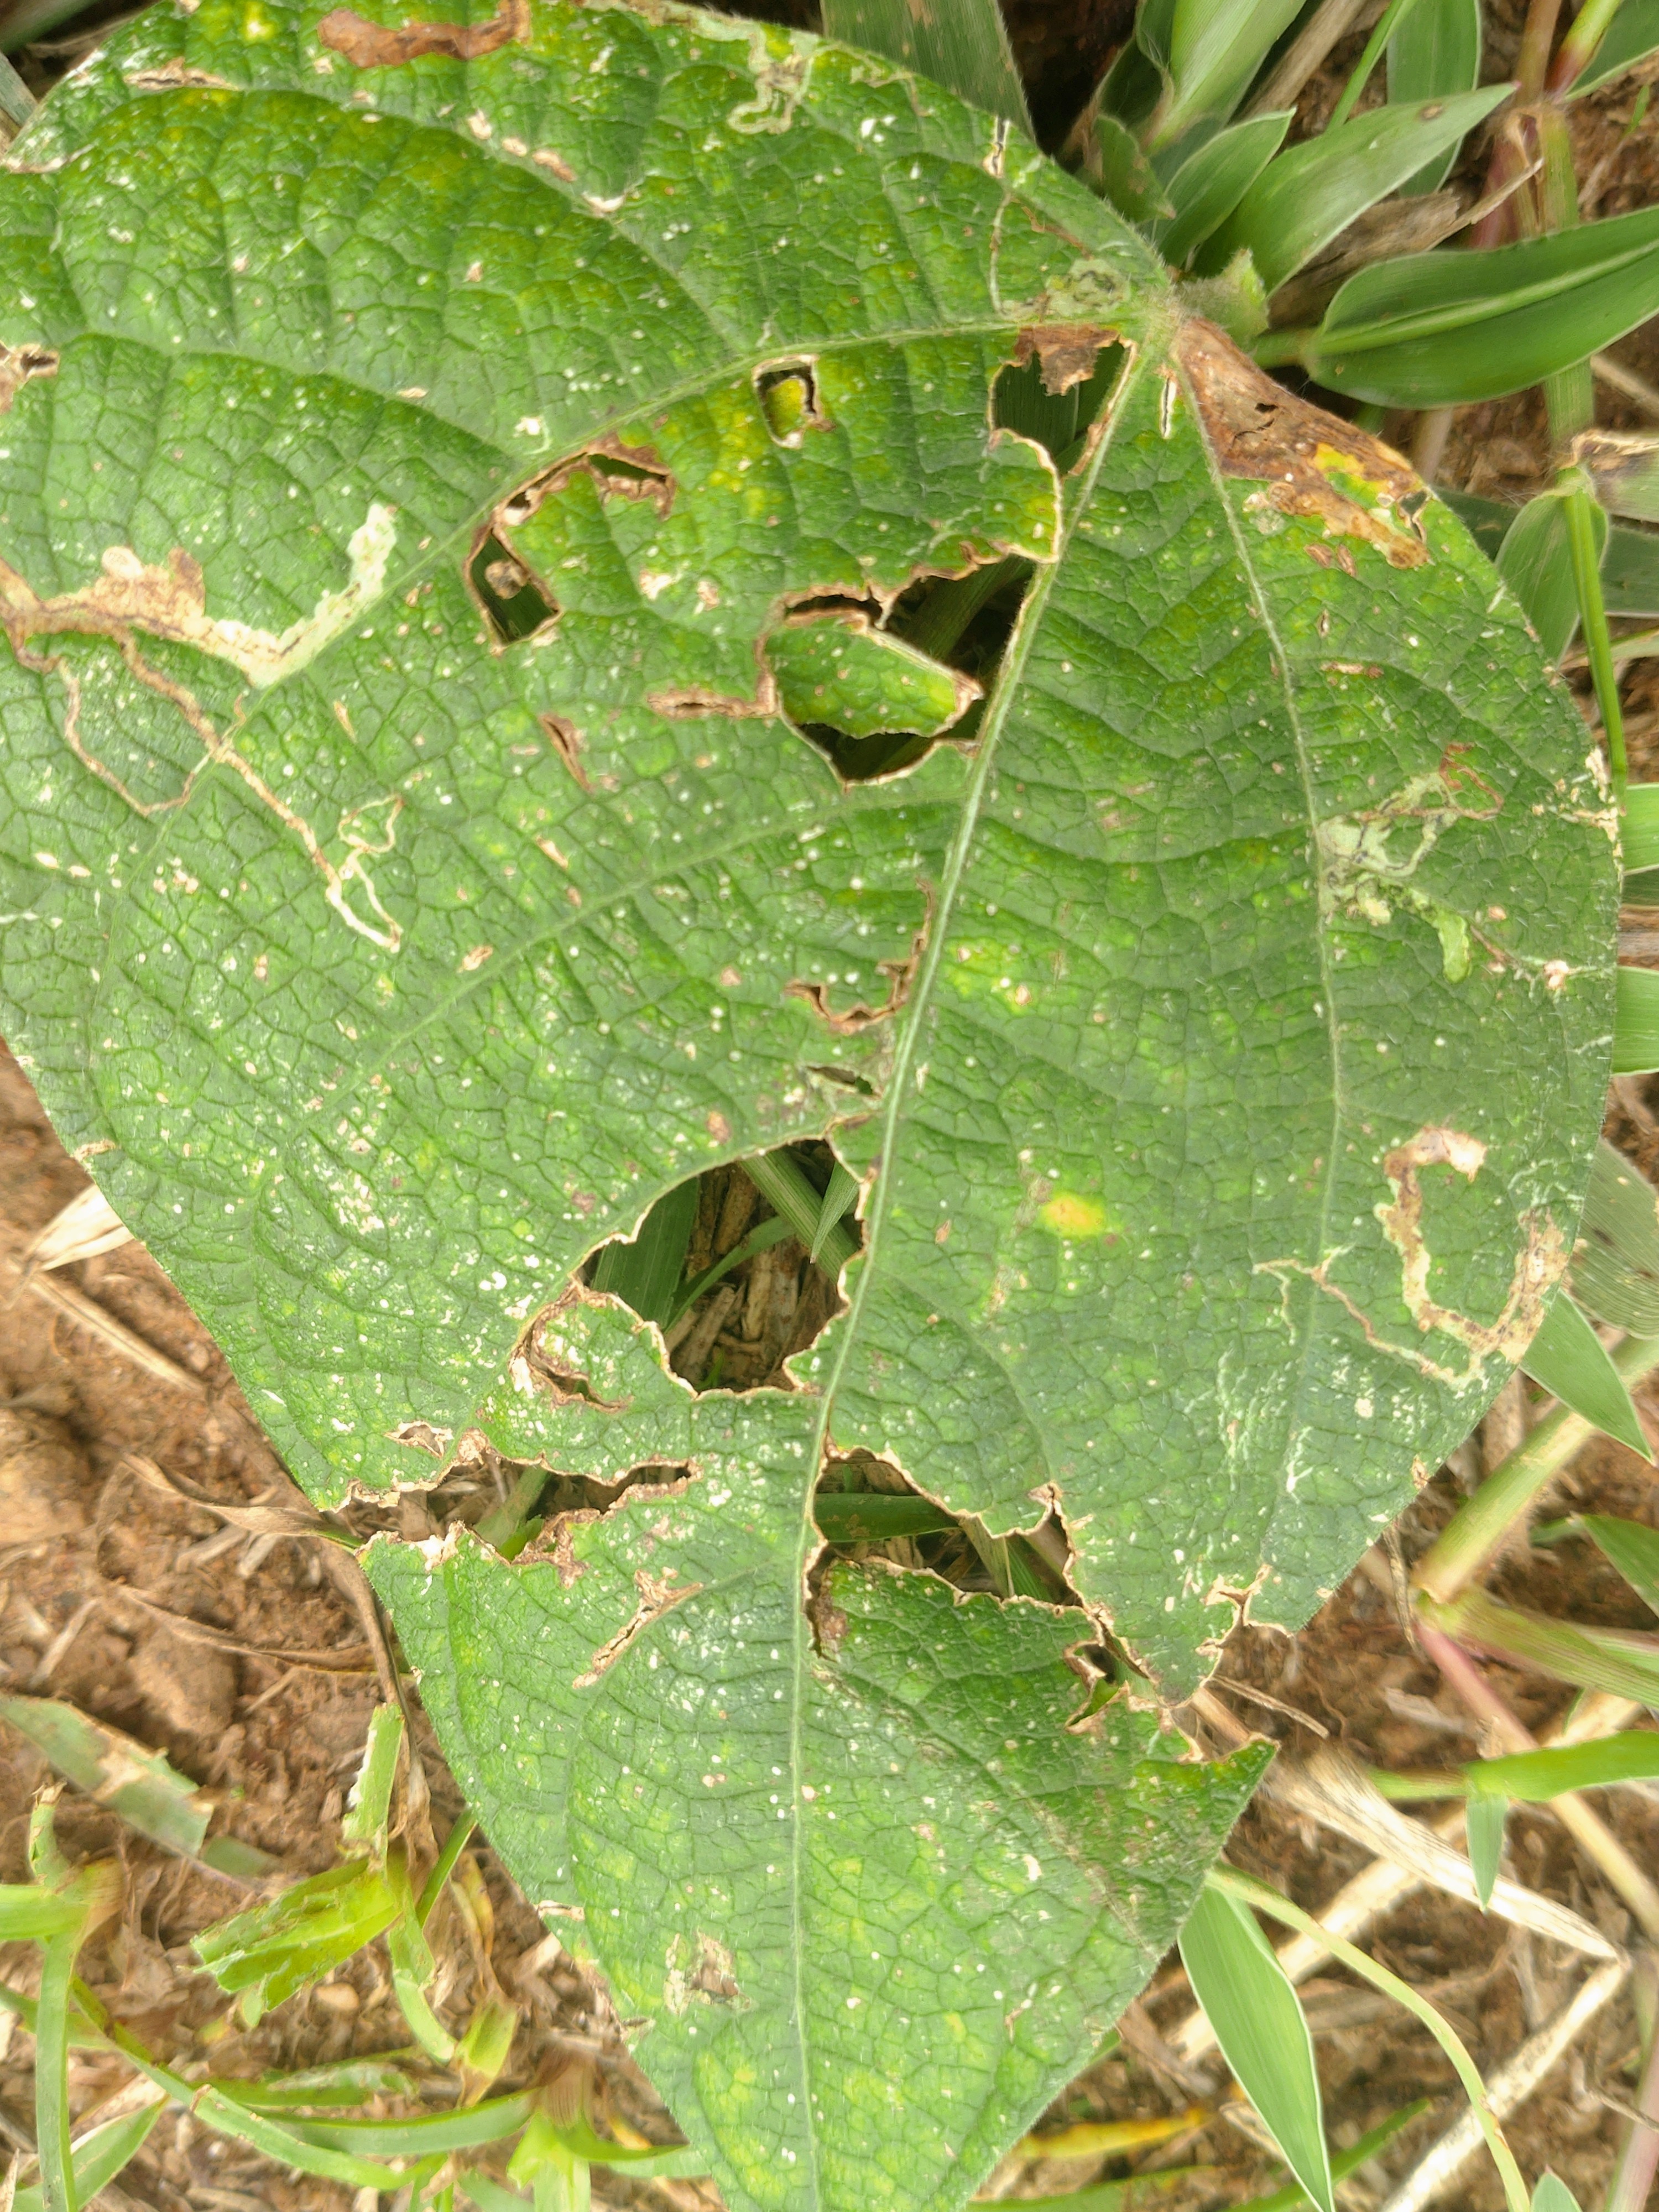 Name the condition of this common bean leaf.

anthracnose
